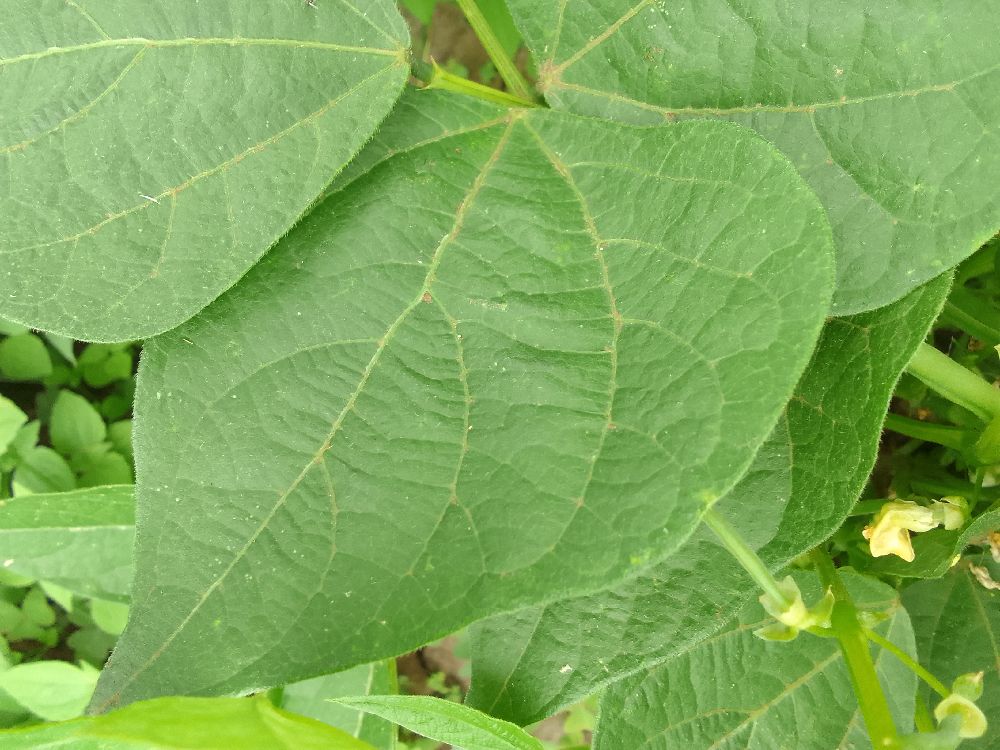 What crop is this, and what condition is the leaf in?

common bean, healthy
